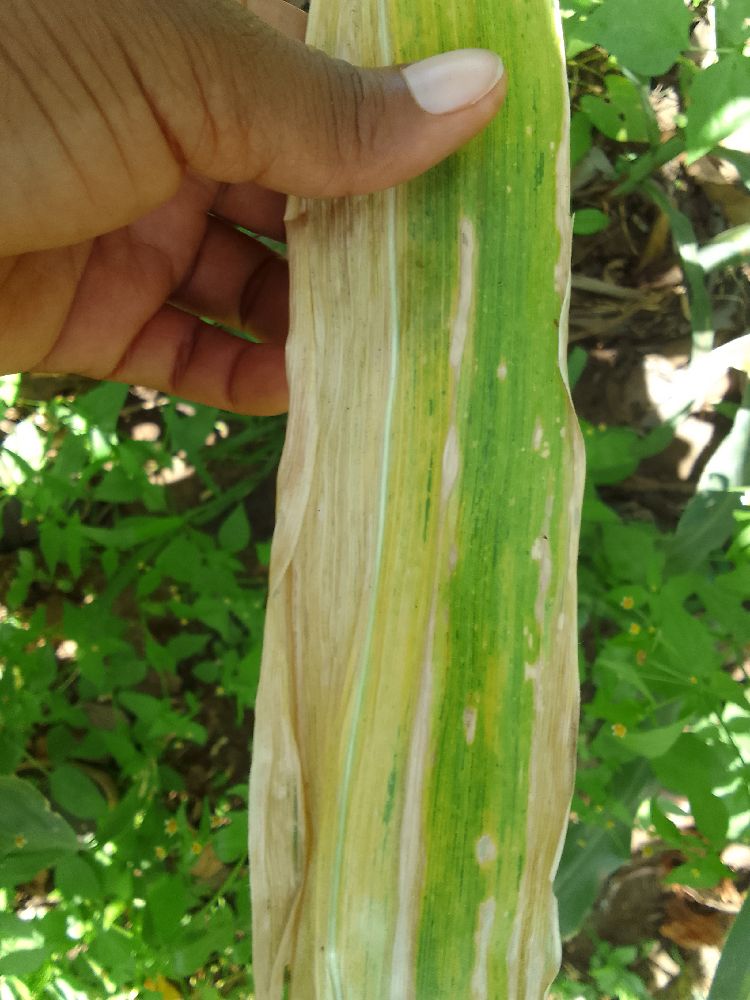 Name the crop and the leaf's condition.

maize, maize lethal necrosis
